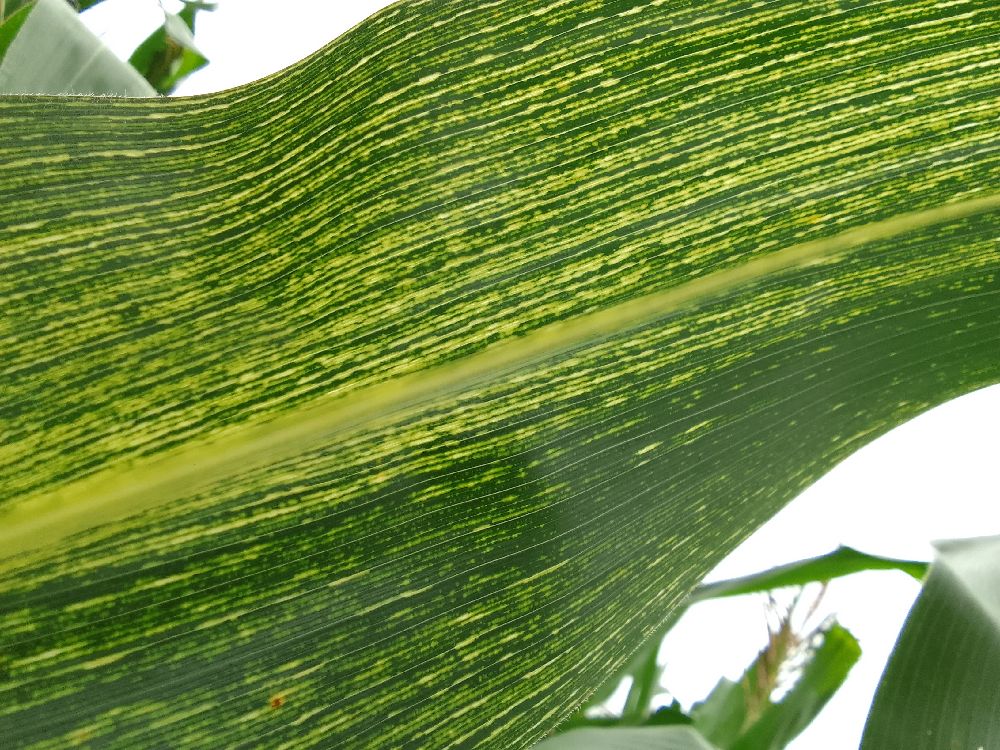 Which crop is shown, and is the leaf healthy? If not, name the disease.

maize, maize streak virus
